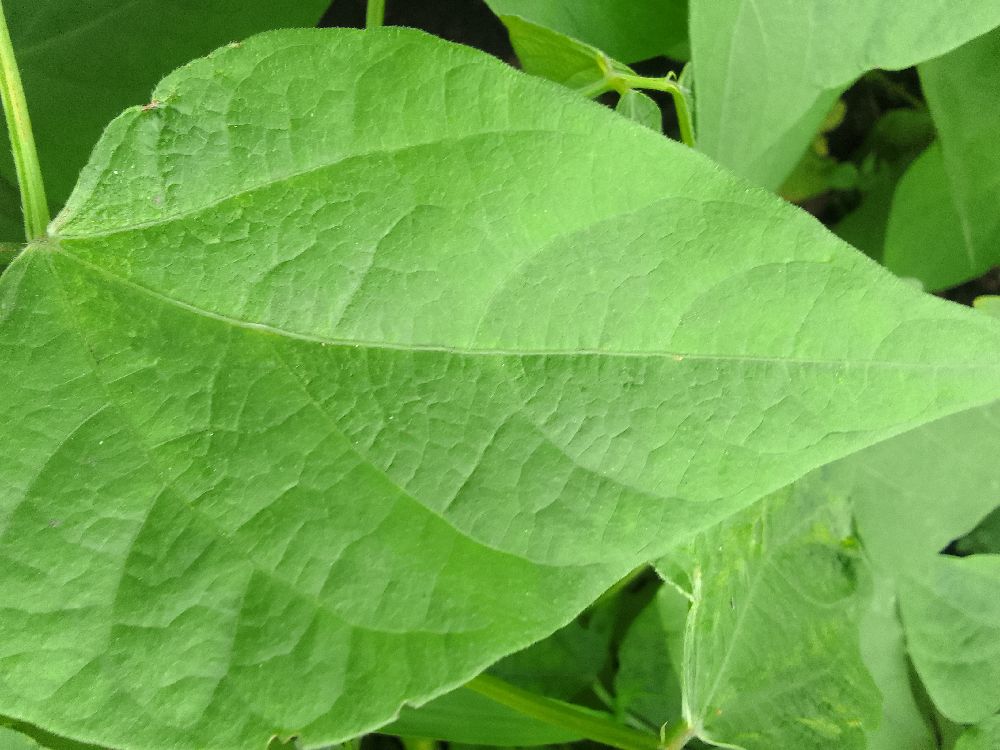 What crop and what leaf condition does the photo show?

common bean, healthy
